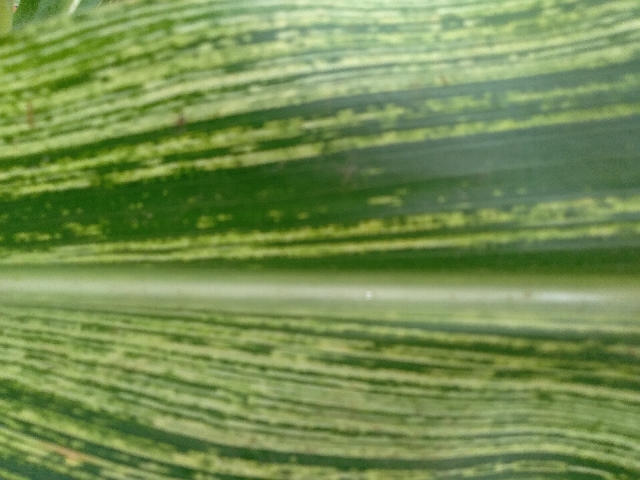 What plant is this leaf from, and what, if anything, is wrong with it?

maize, maize streak virus
